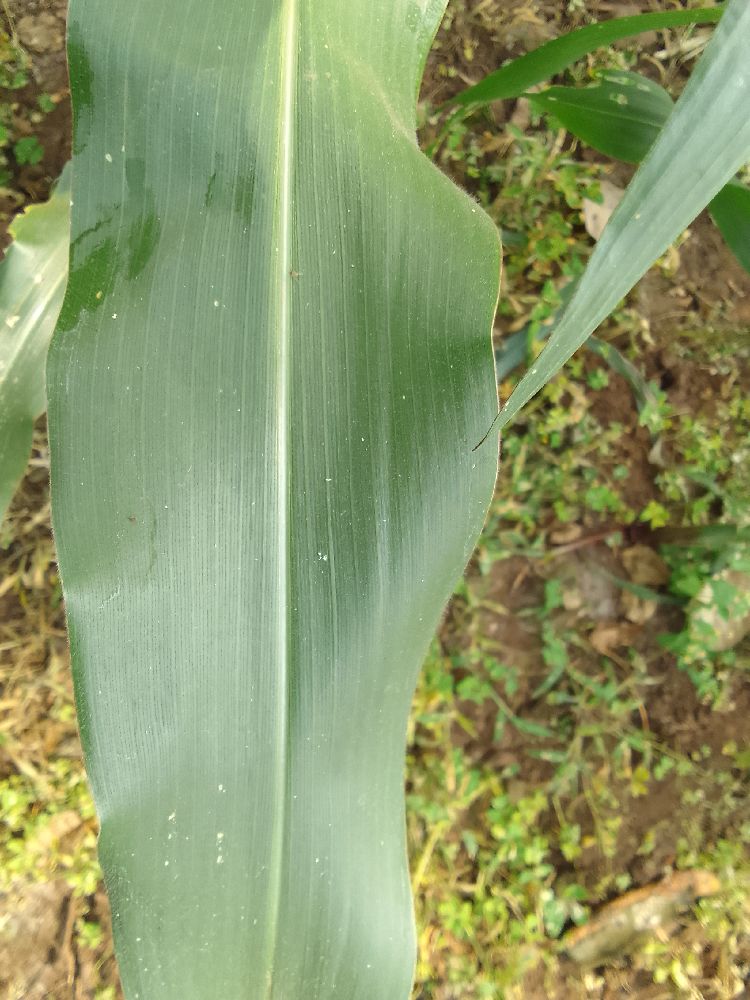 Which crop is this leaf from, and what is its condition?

maize, healthy
